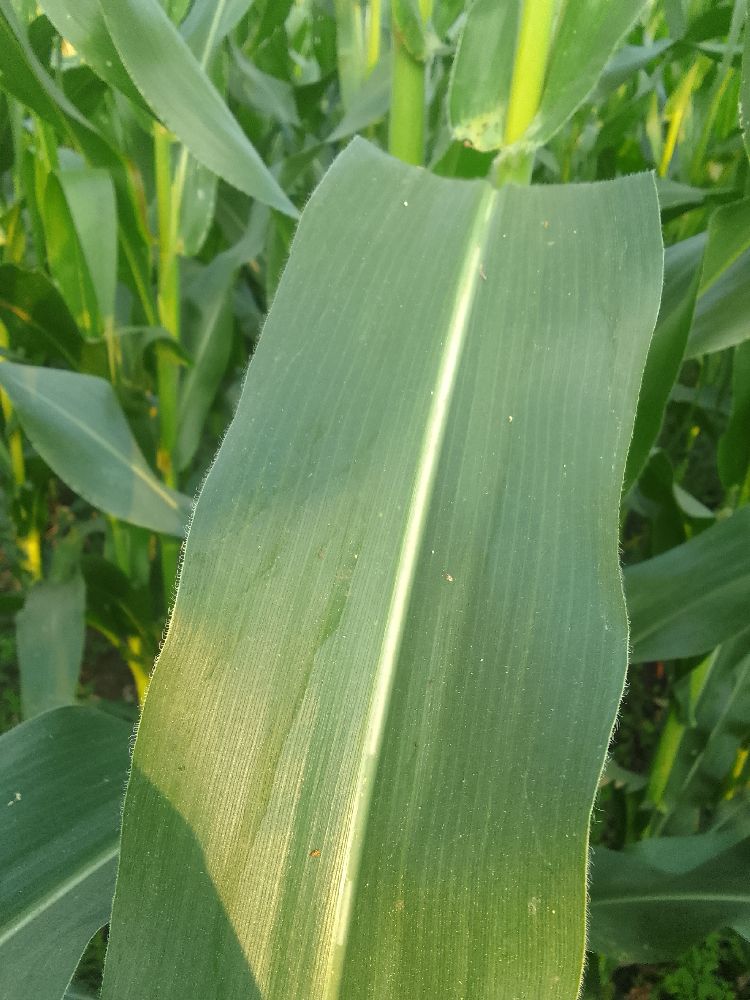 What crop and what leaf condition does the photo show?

maize, healthy
